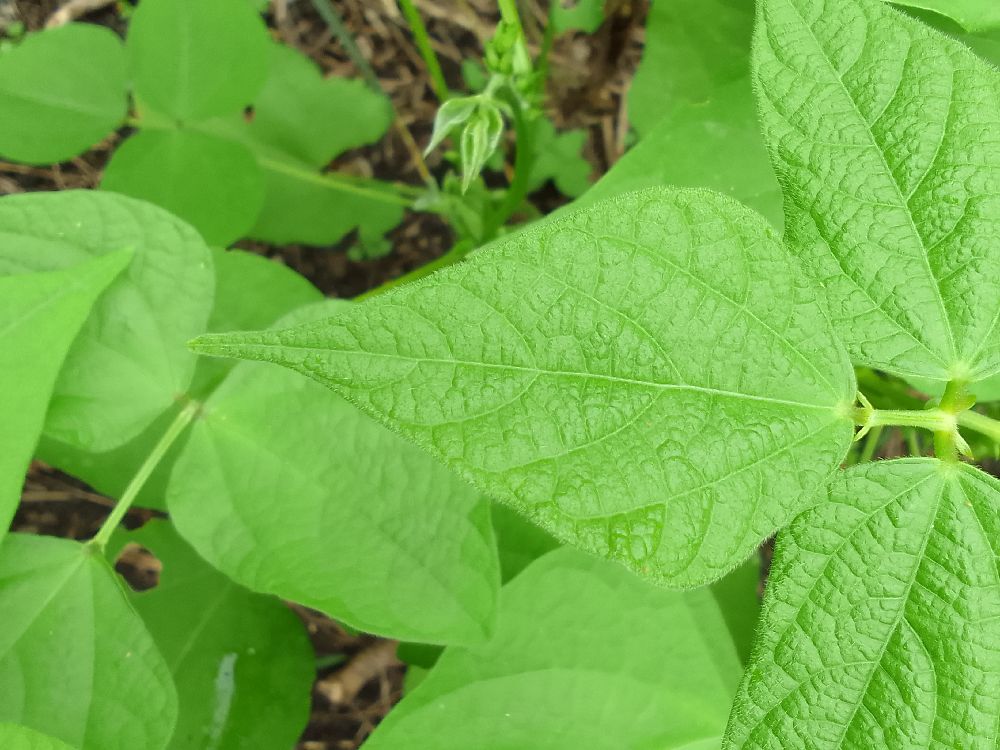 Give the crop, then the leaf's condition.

common bean, healthy
